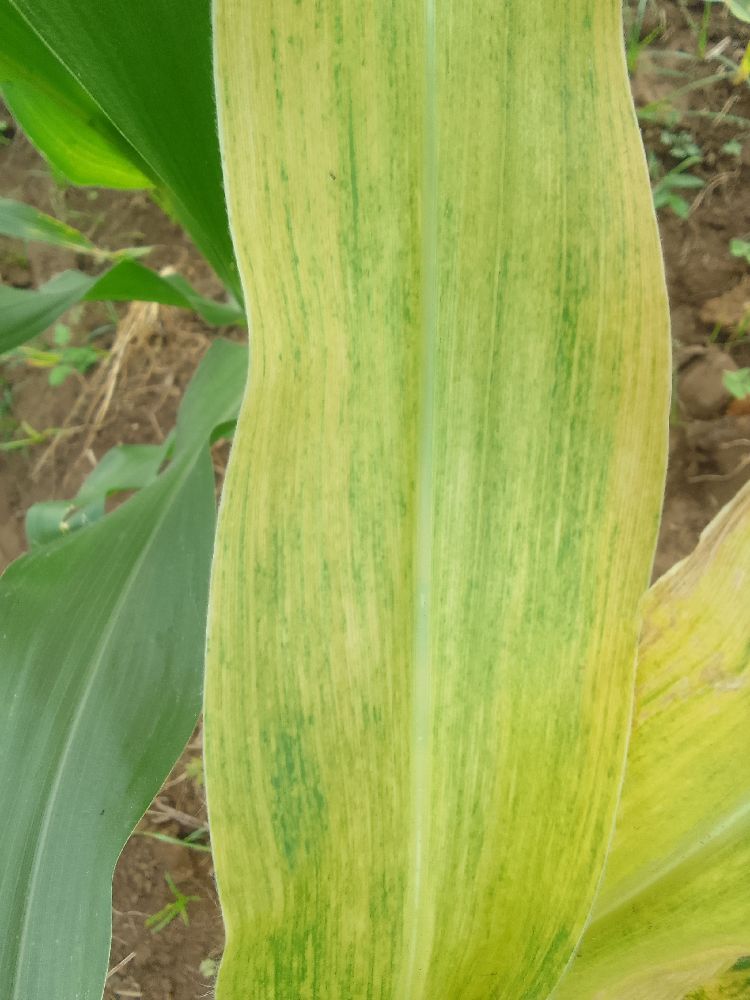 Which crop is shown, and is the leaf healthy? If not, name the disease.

maize, maize lethal necrosis
